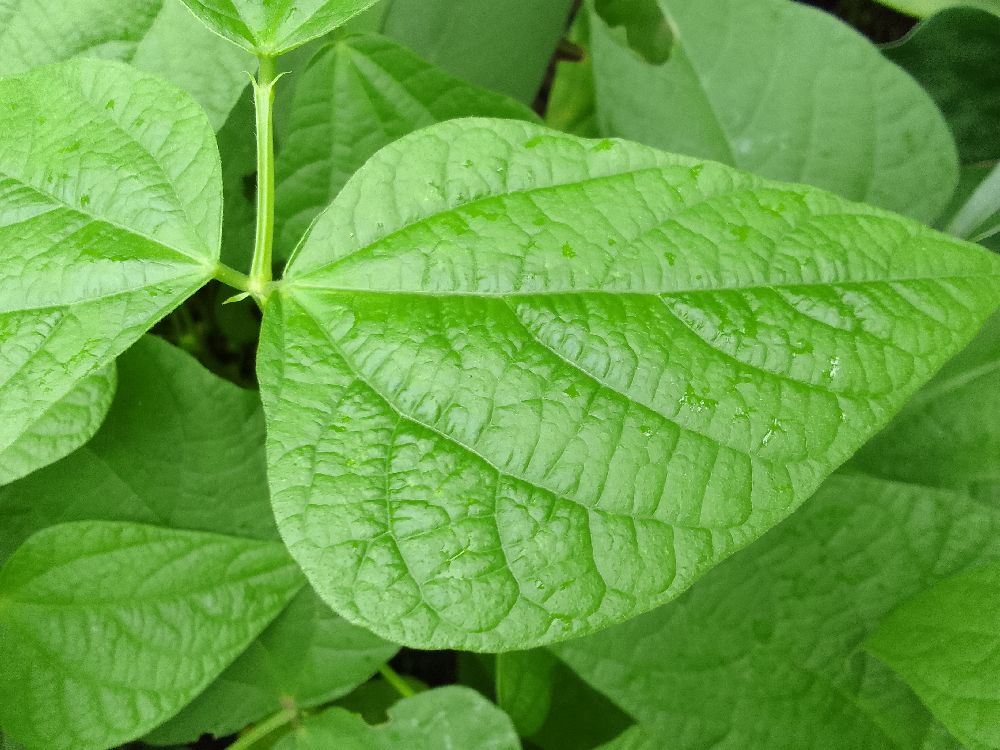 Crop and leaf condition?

common bean, healthy
